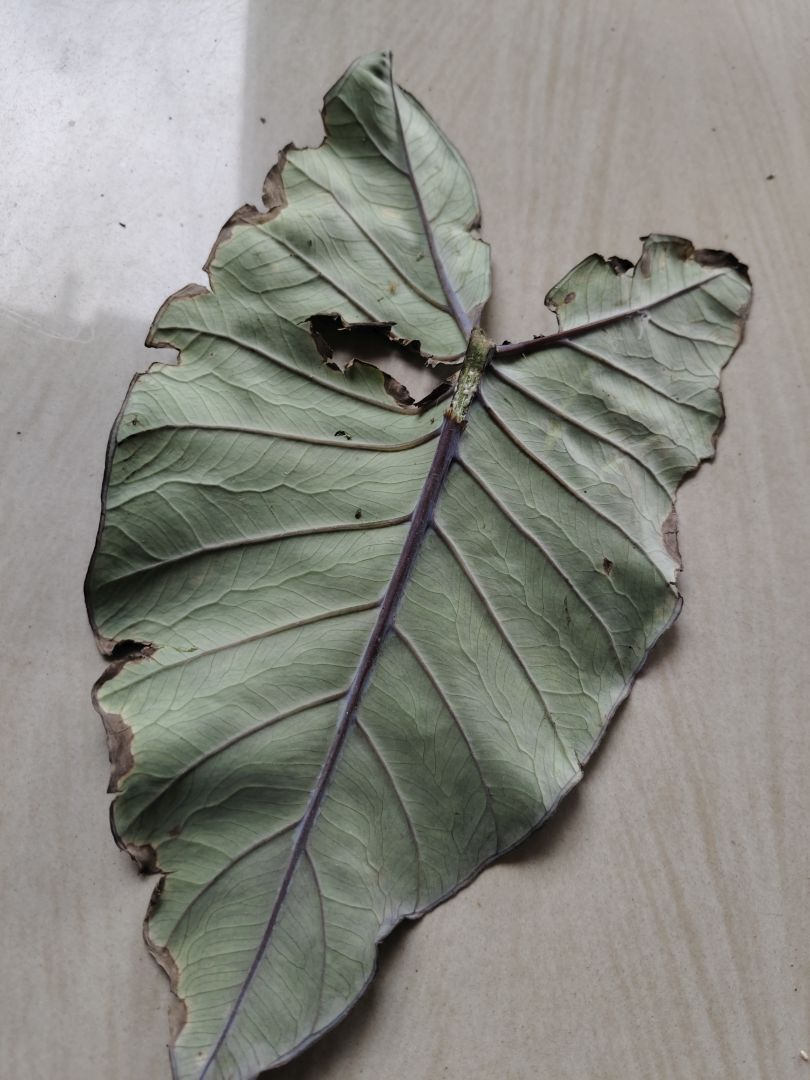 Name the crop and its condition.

taro, leaf blight
